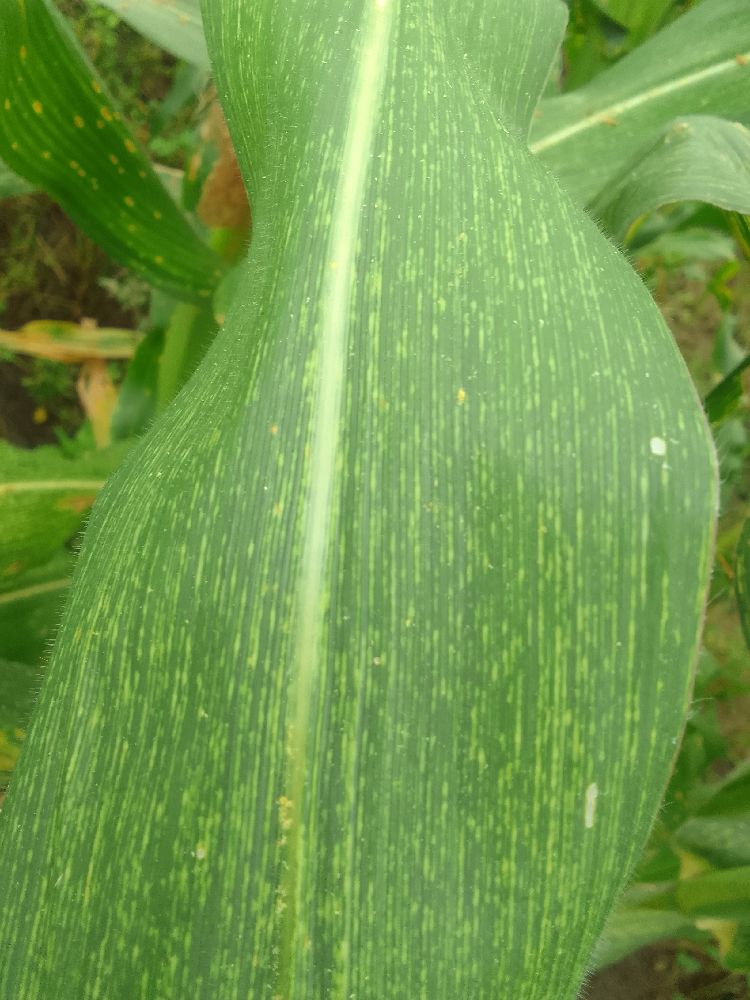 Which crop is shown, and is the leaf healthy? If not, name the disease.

maize, maize streak virus
